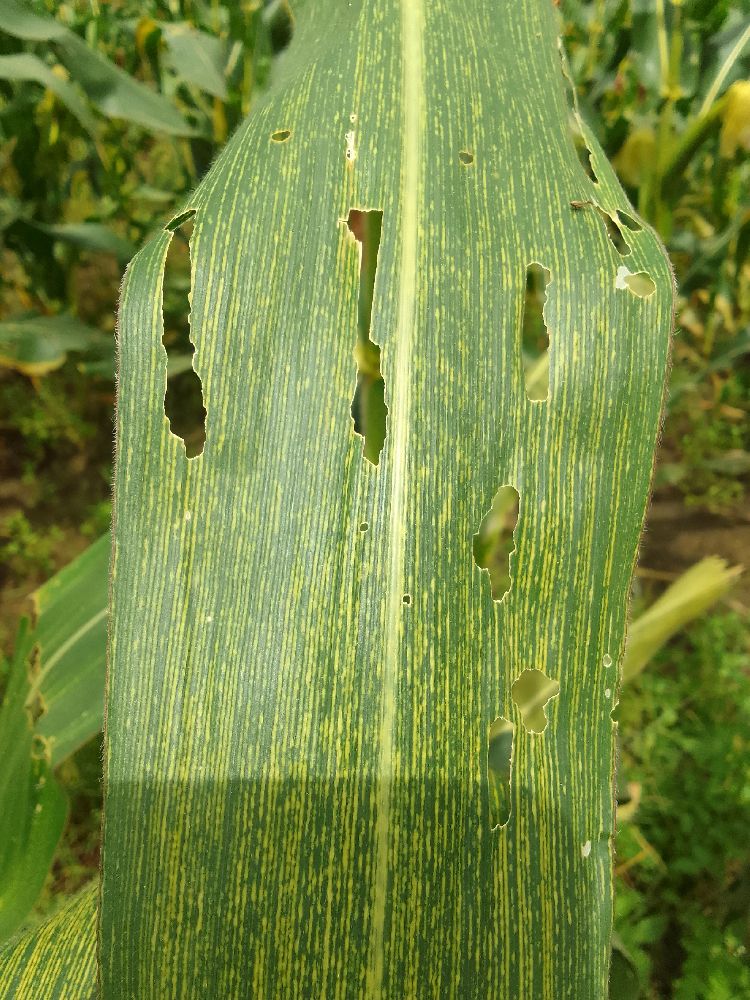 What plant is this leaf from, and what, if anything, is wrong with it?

maize, maize streak virus
